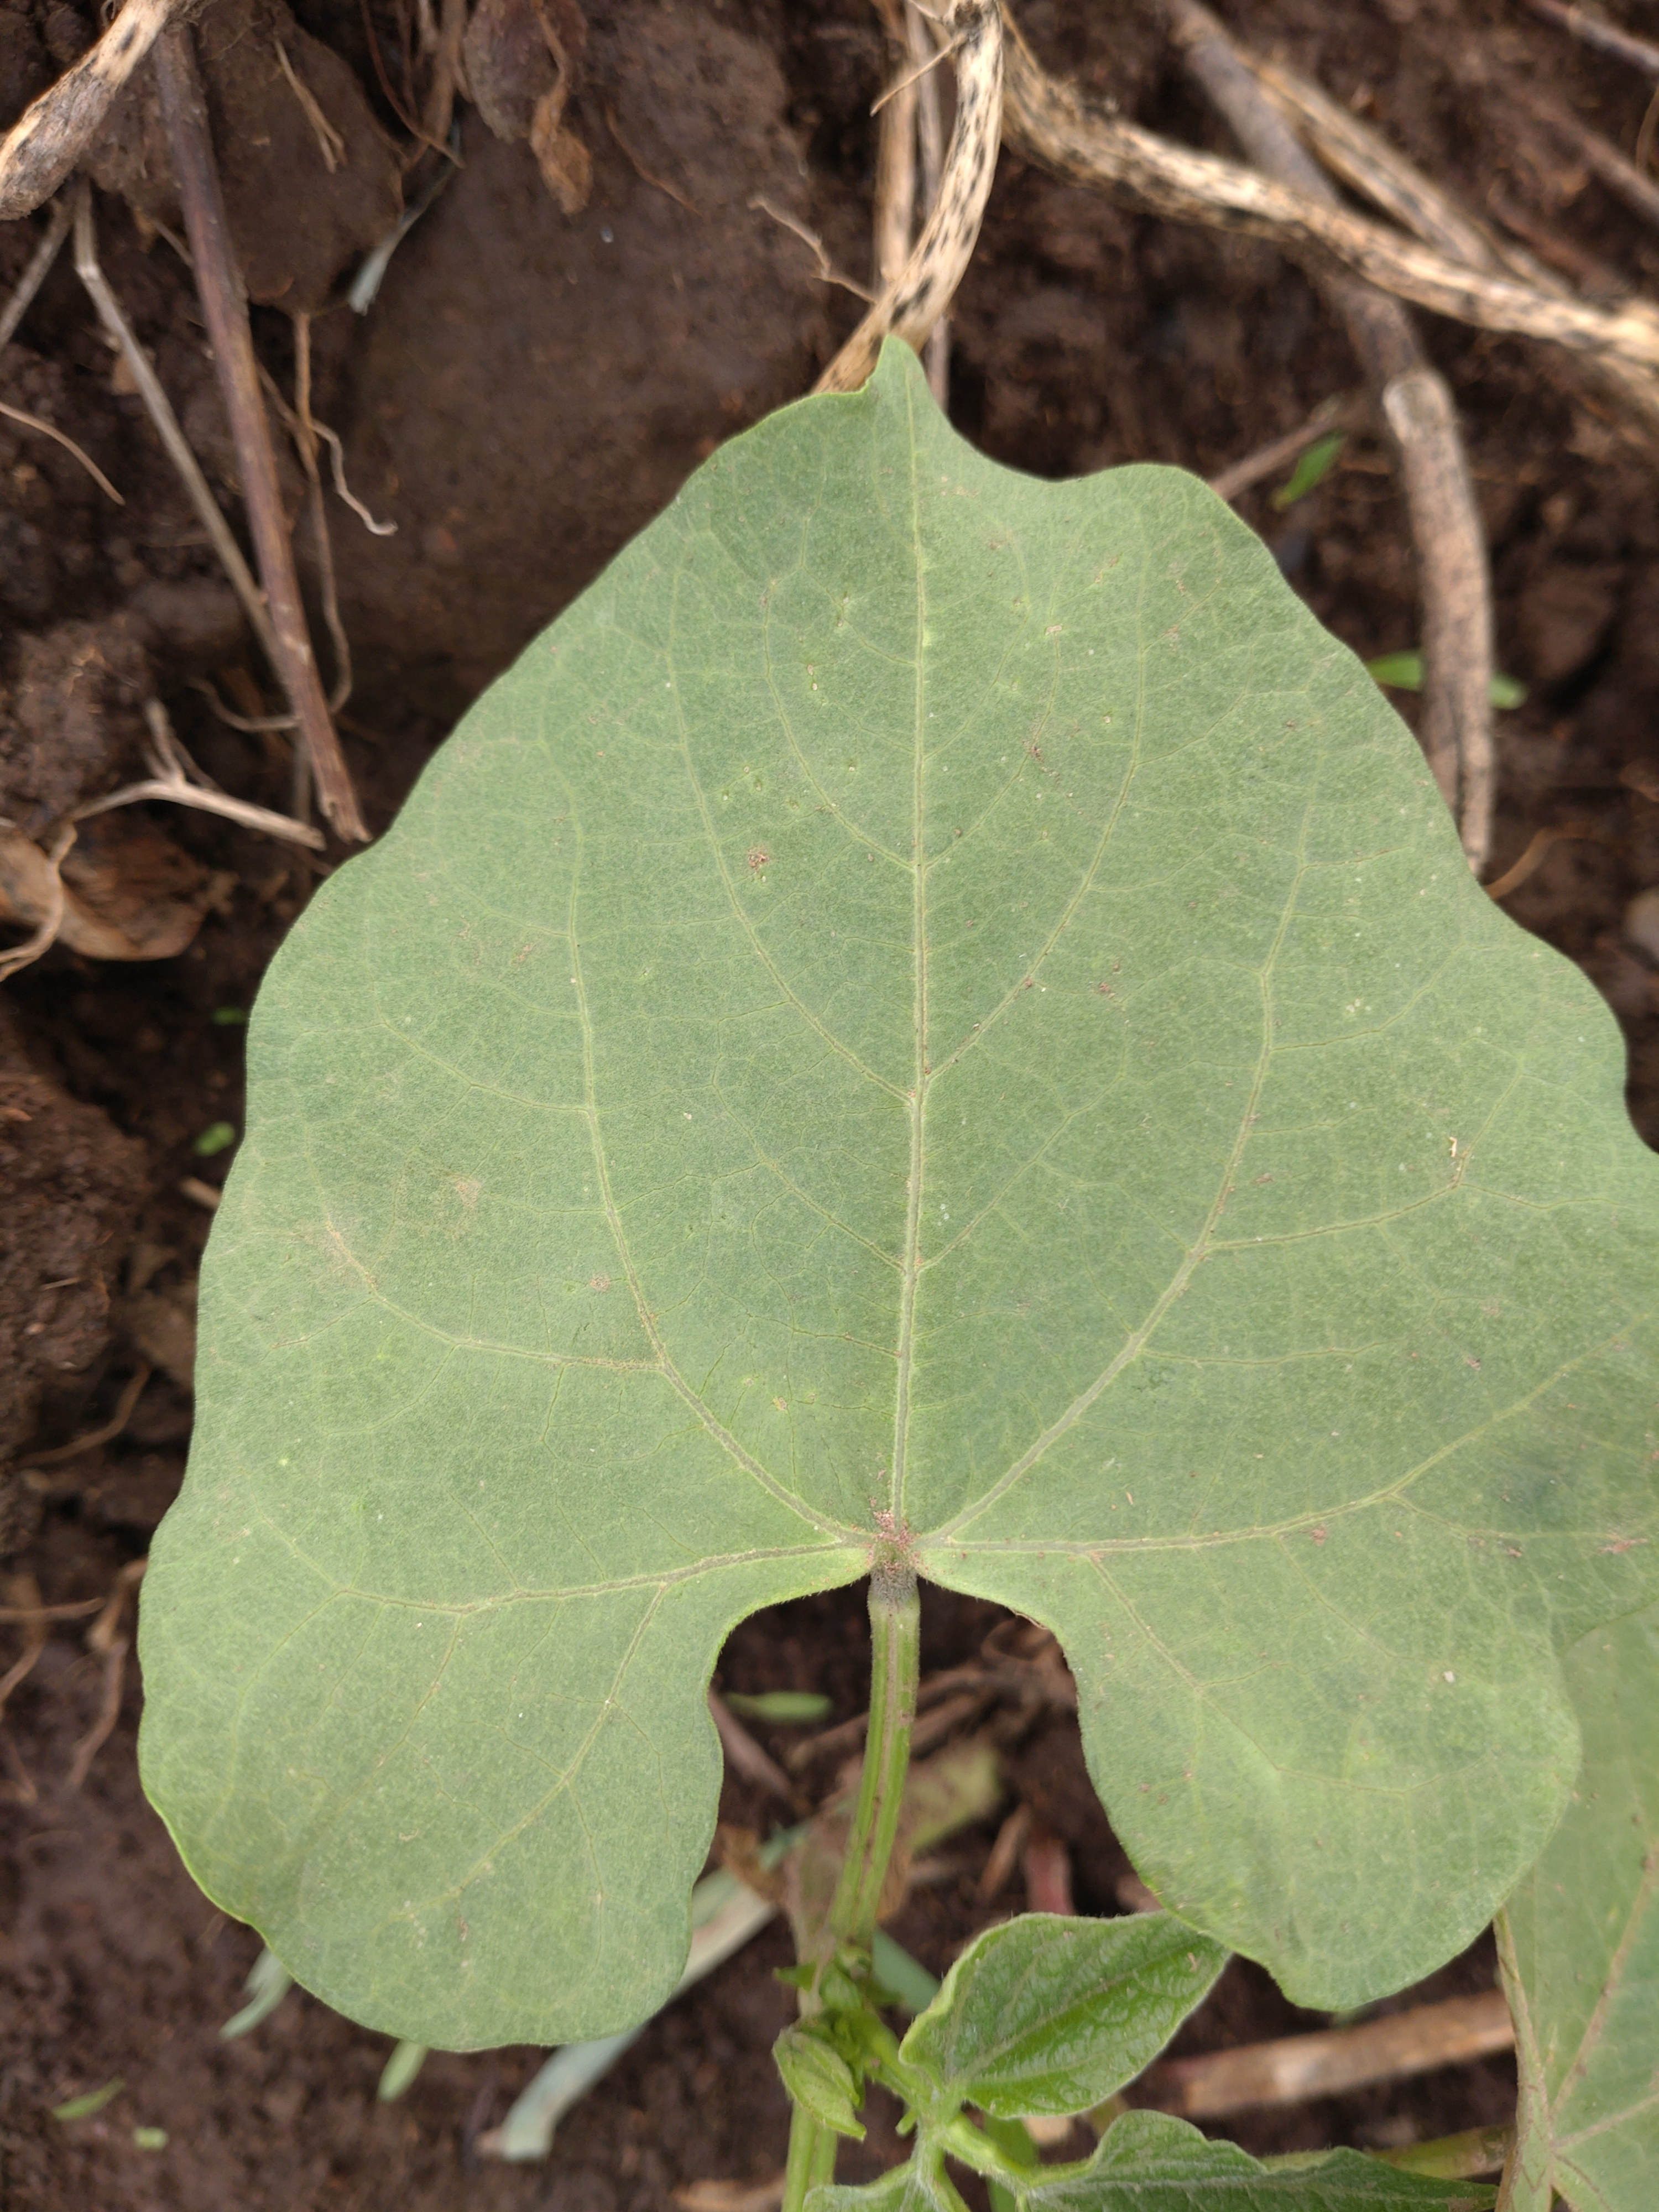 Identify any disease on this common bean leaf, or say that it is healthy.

healthy
